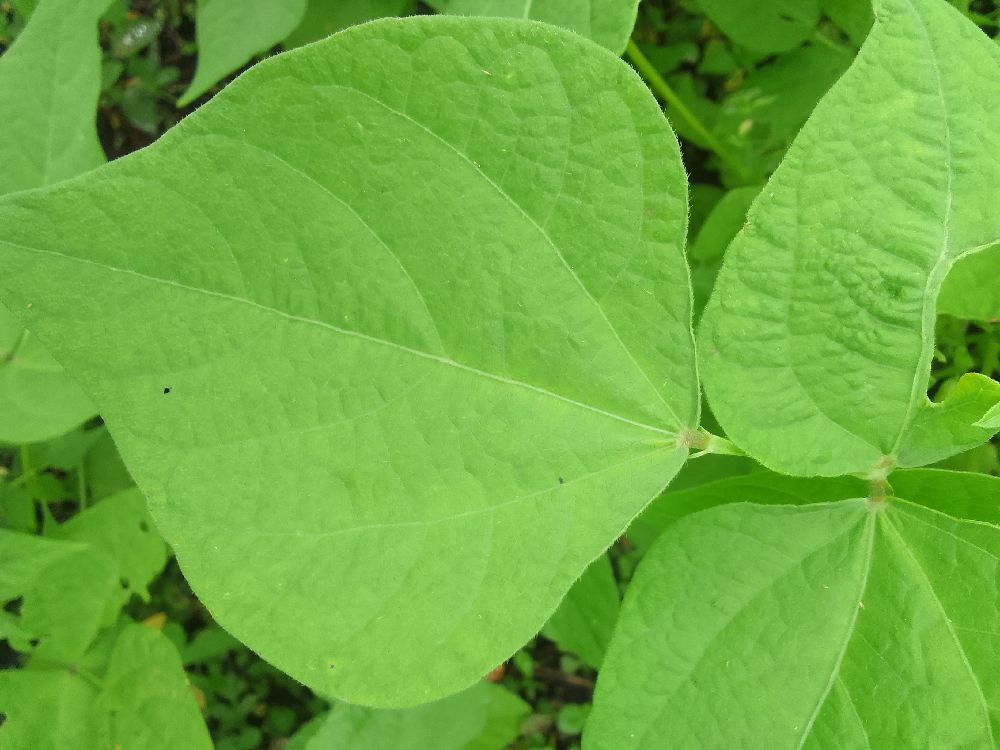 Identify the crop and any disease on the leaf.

common bean, healthy
